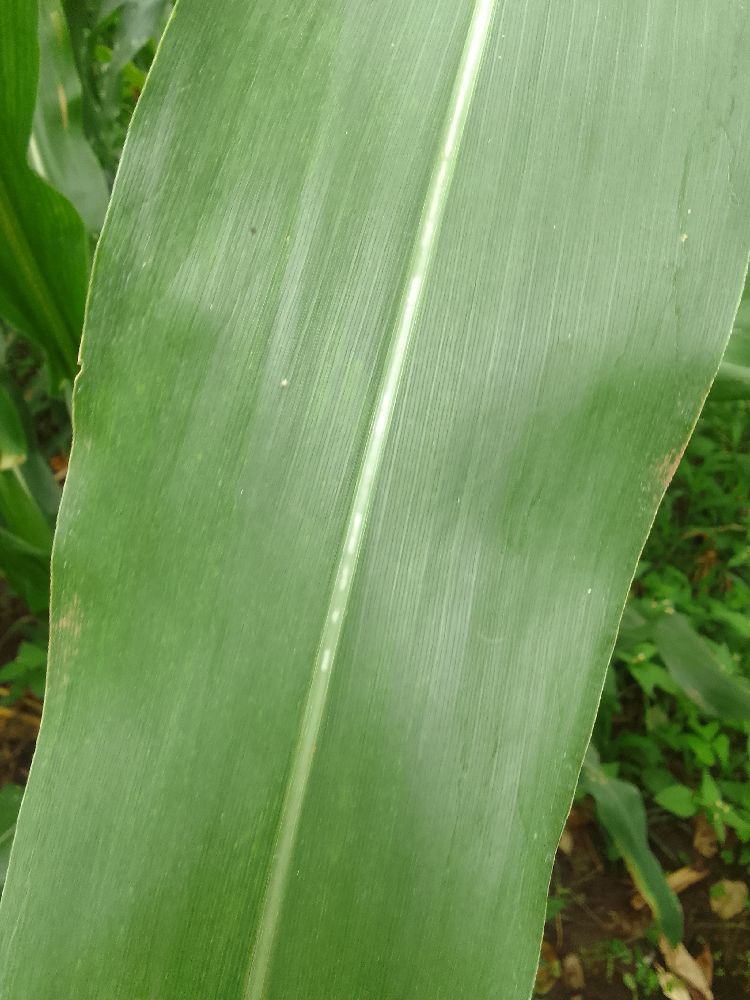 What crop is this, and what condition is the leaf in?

maize, healthy
